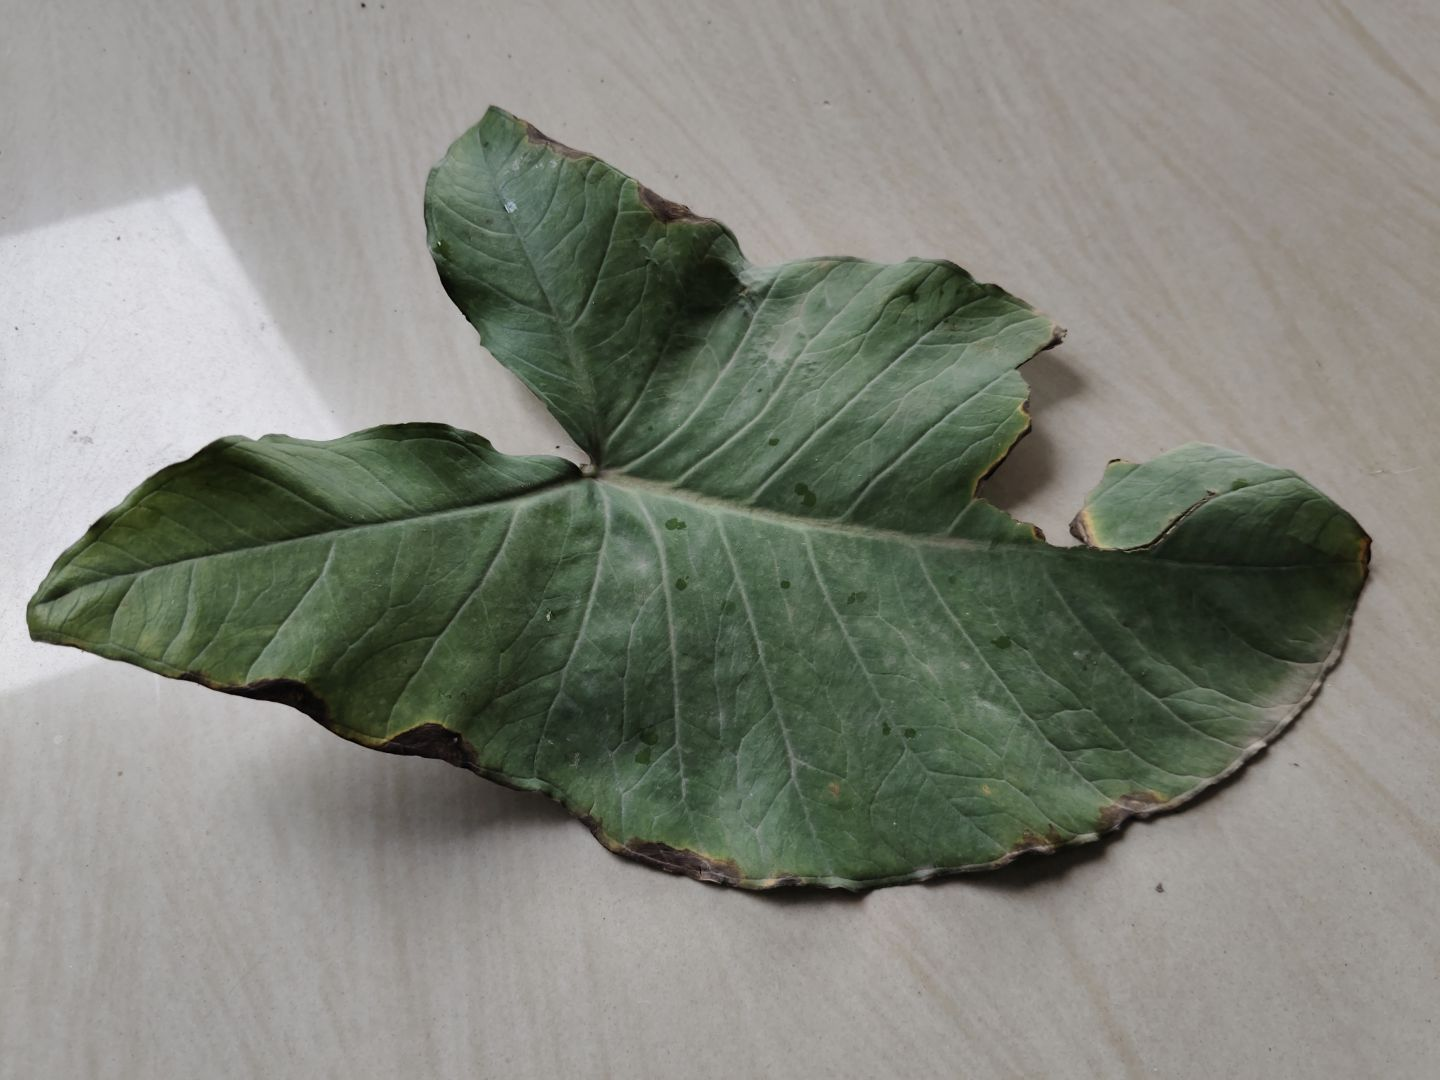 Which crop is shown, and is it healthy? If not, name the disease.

taro, leaf blight
